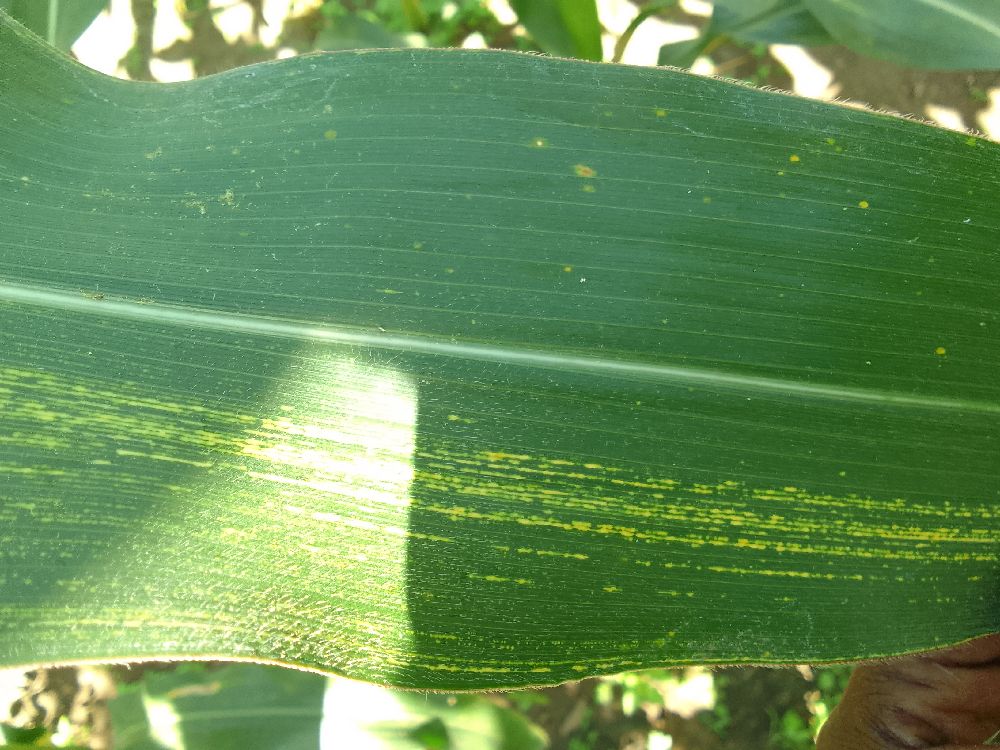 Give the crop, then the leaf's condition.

maize, maize streak virus
